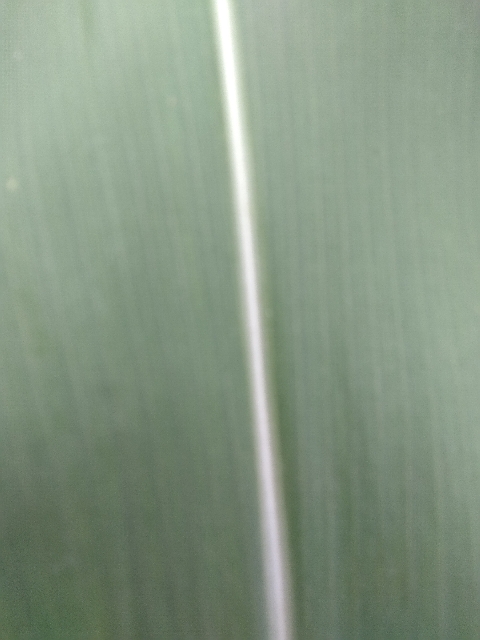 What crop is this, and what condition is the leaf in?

maize, healthy
